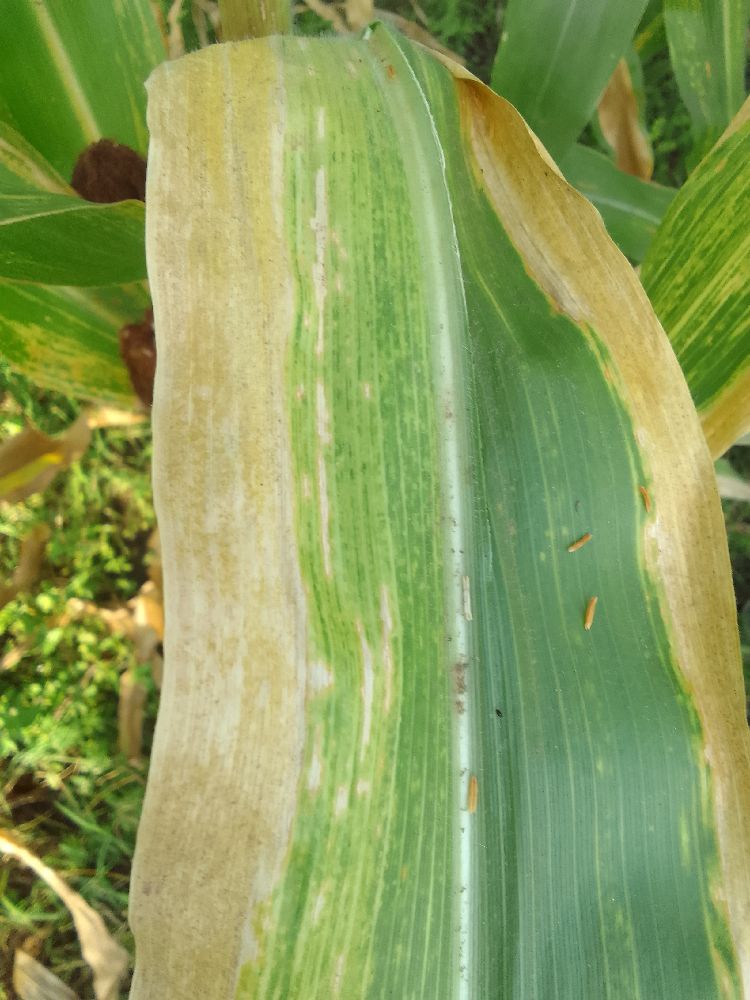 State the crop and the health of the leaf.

maize, maize lethal necrosis
